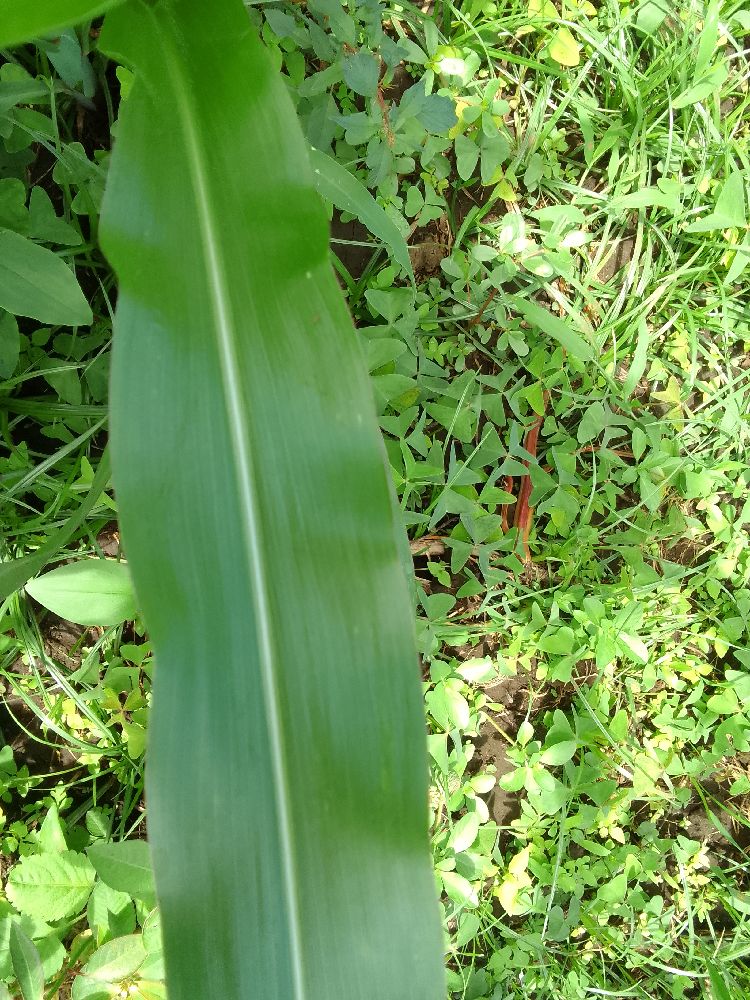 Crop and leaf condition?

maize, healthy
